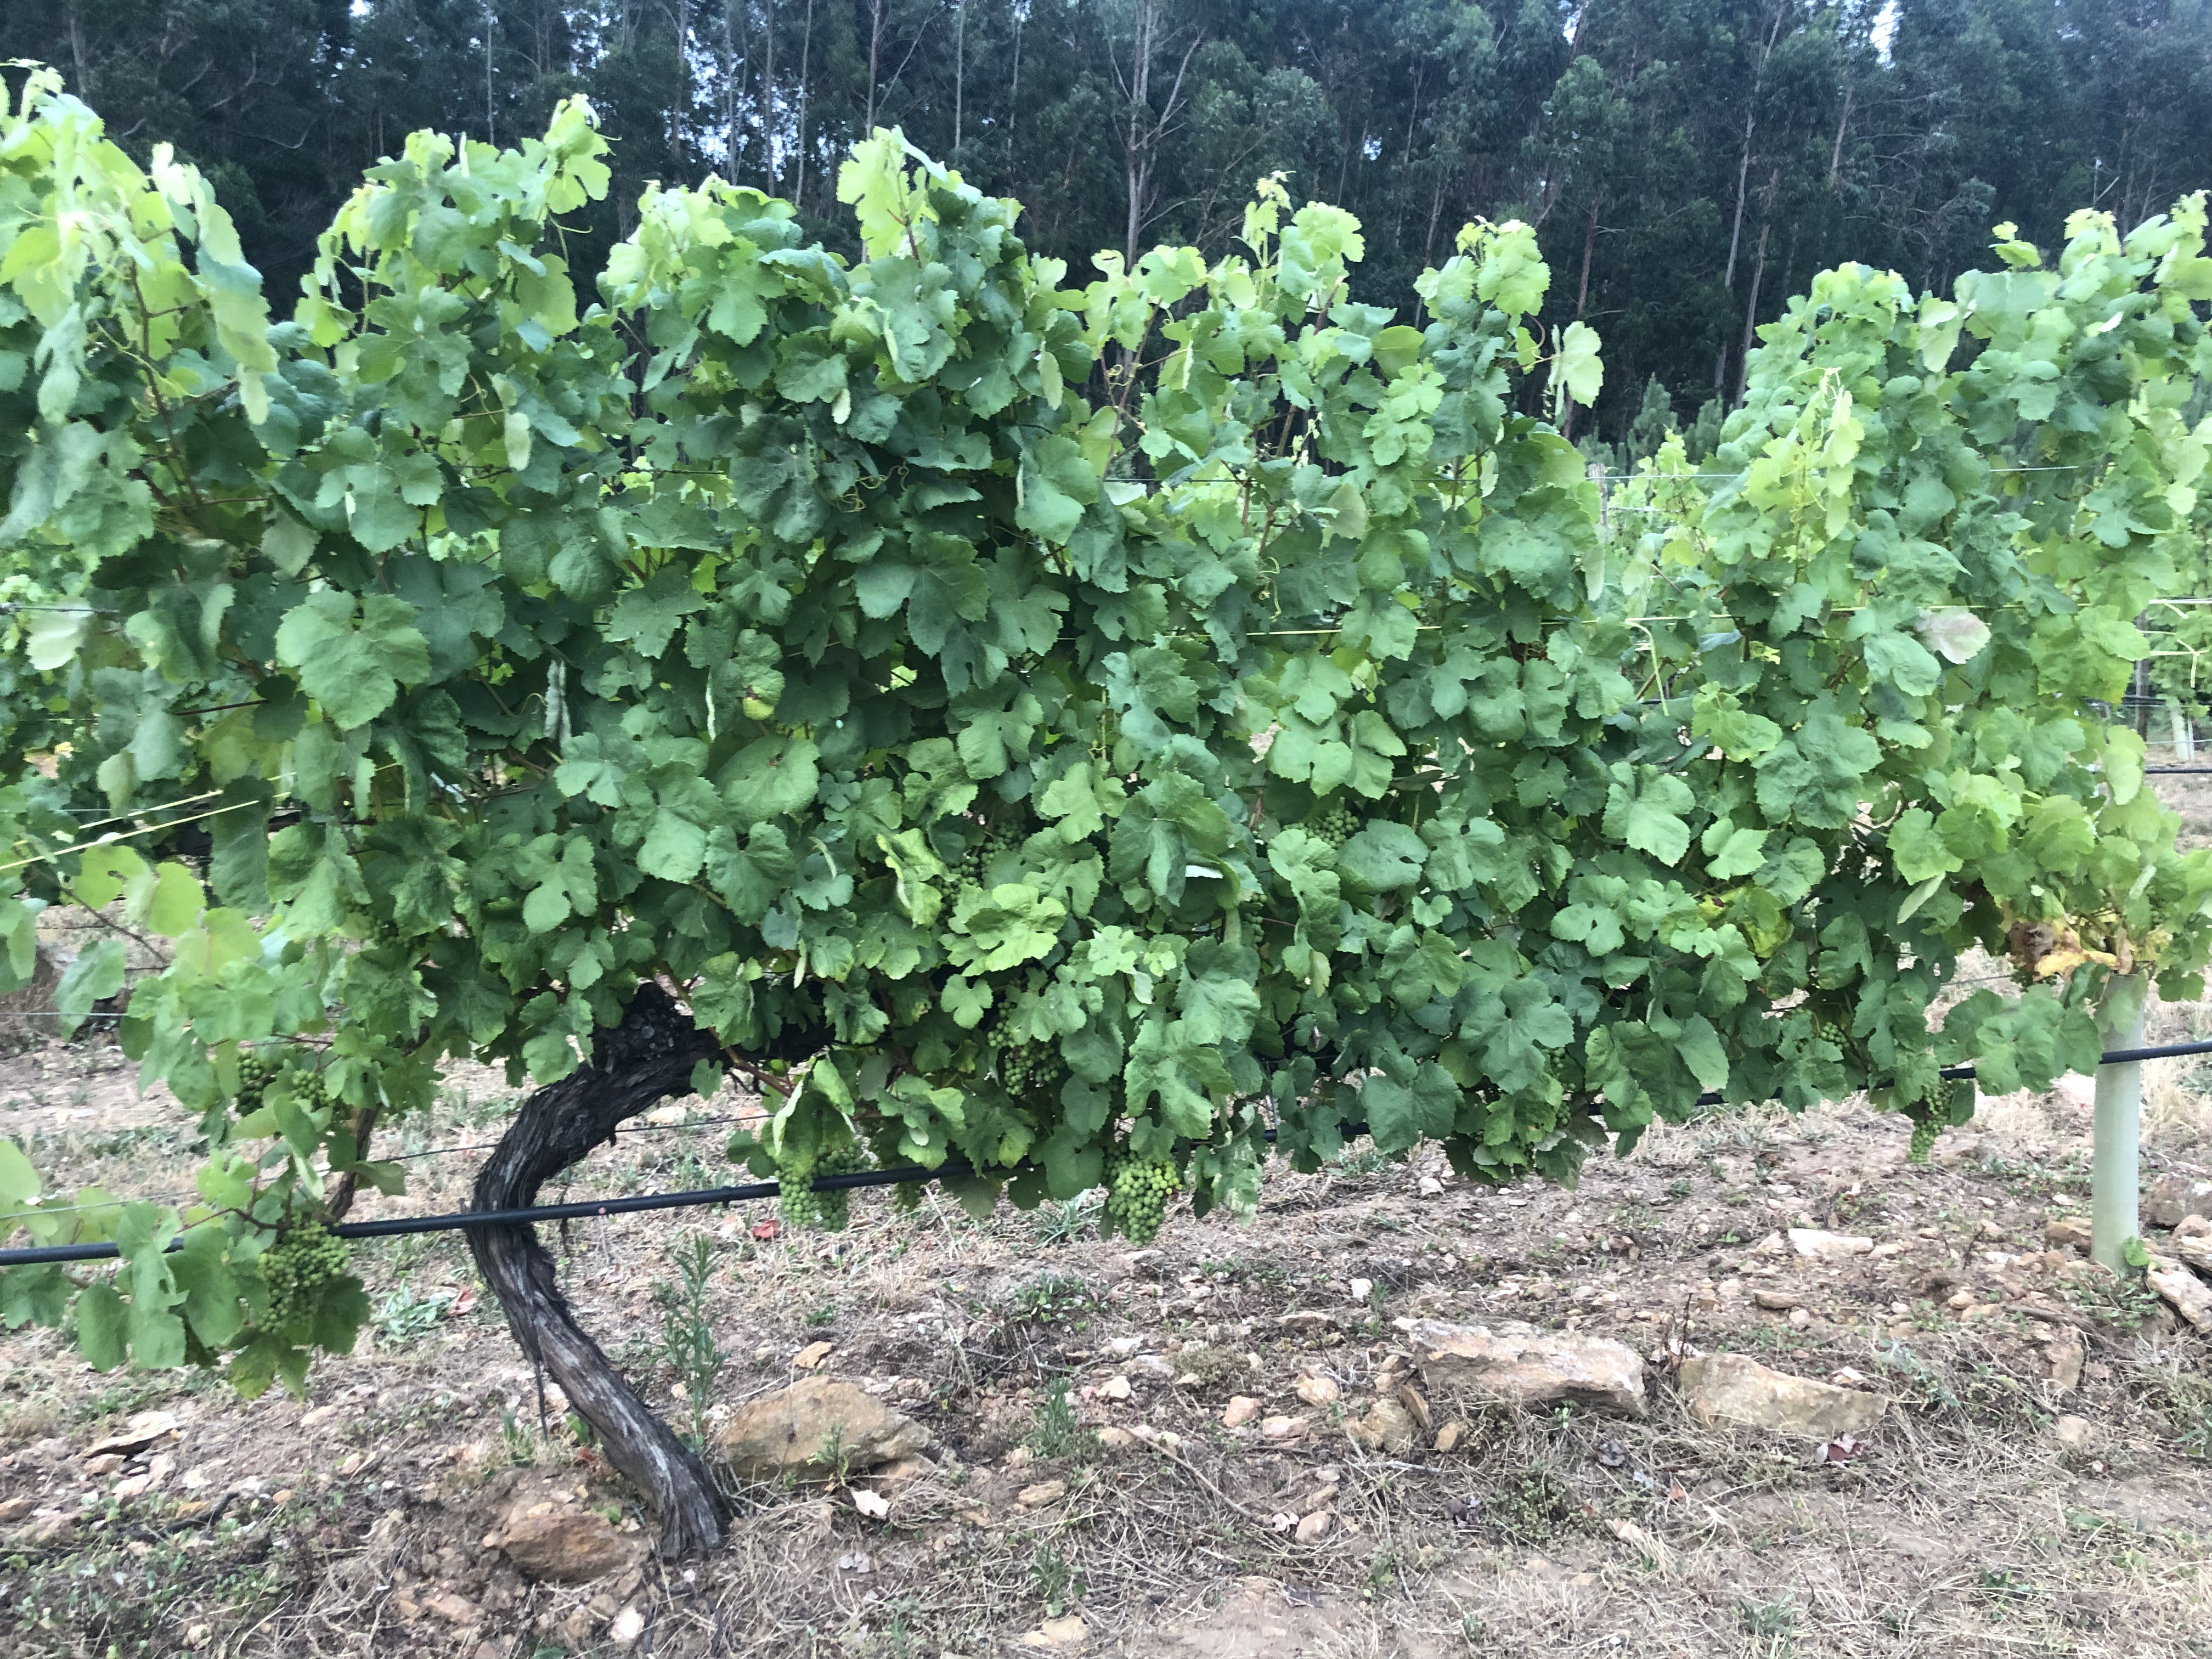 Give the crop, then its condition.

grapevine, not affected by esca disease
